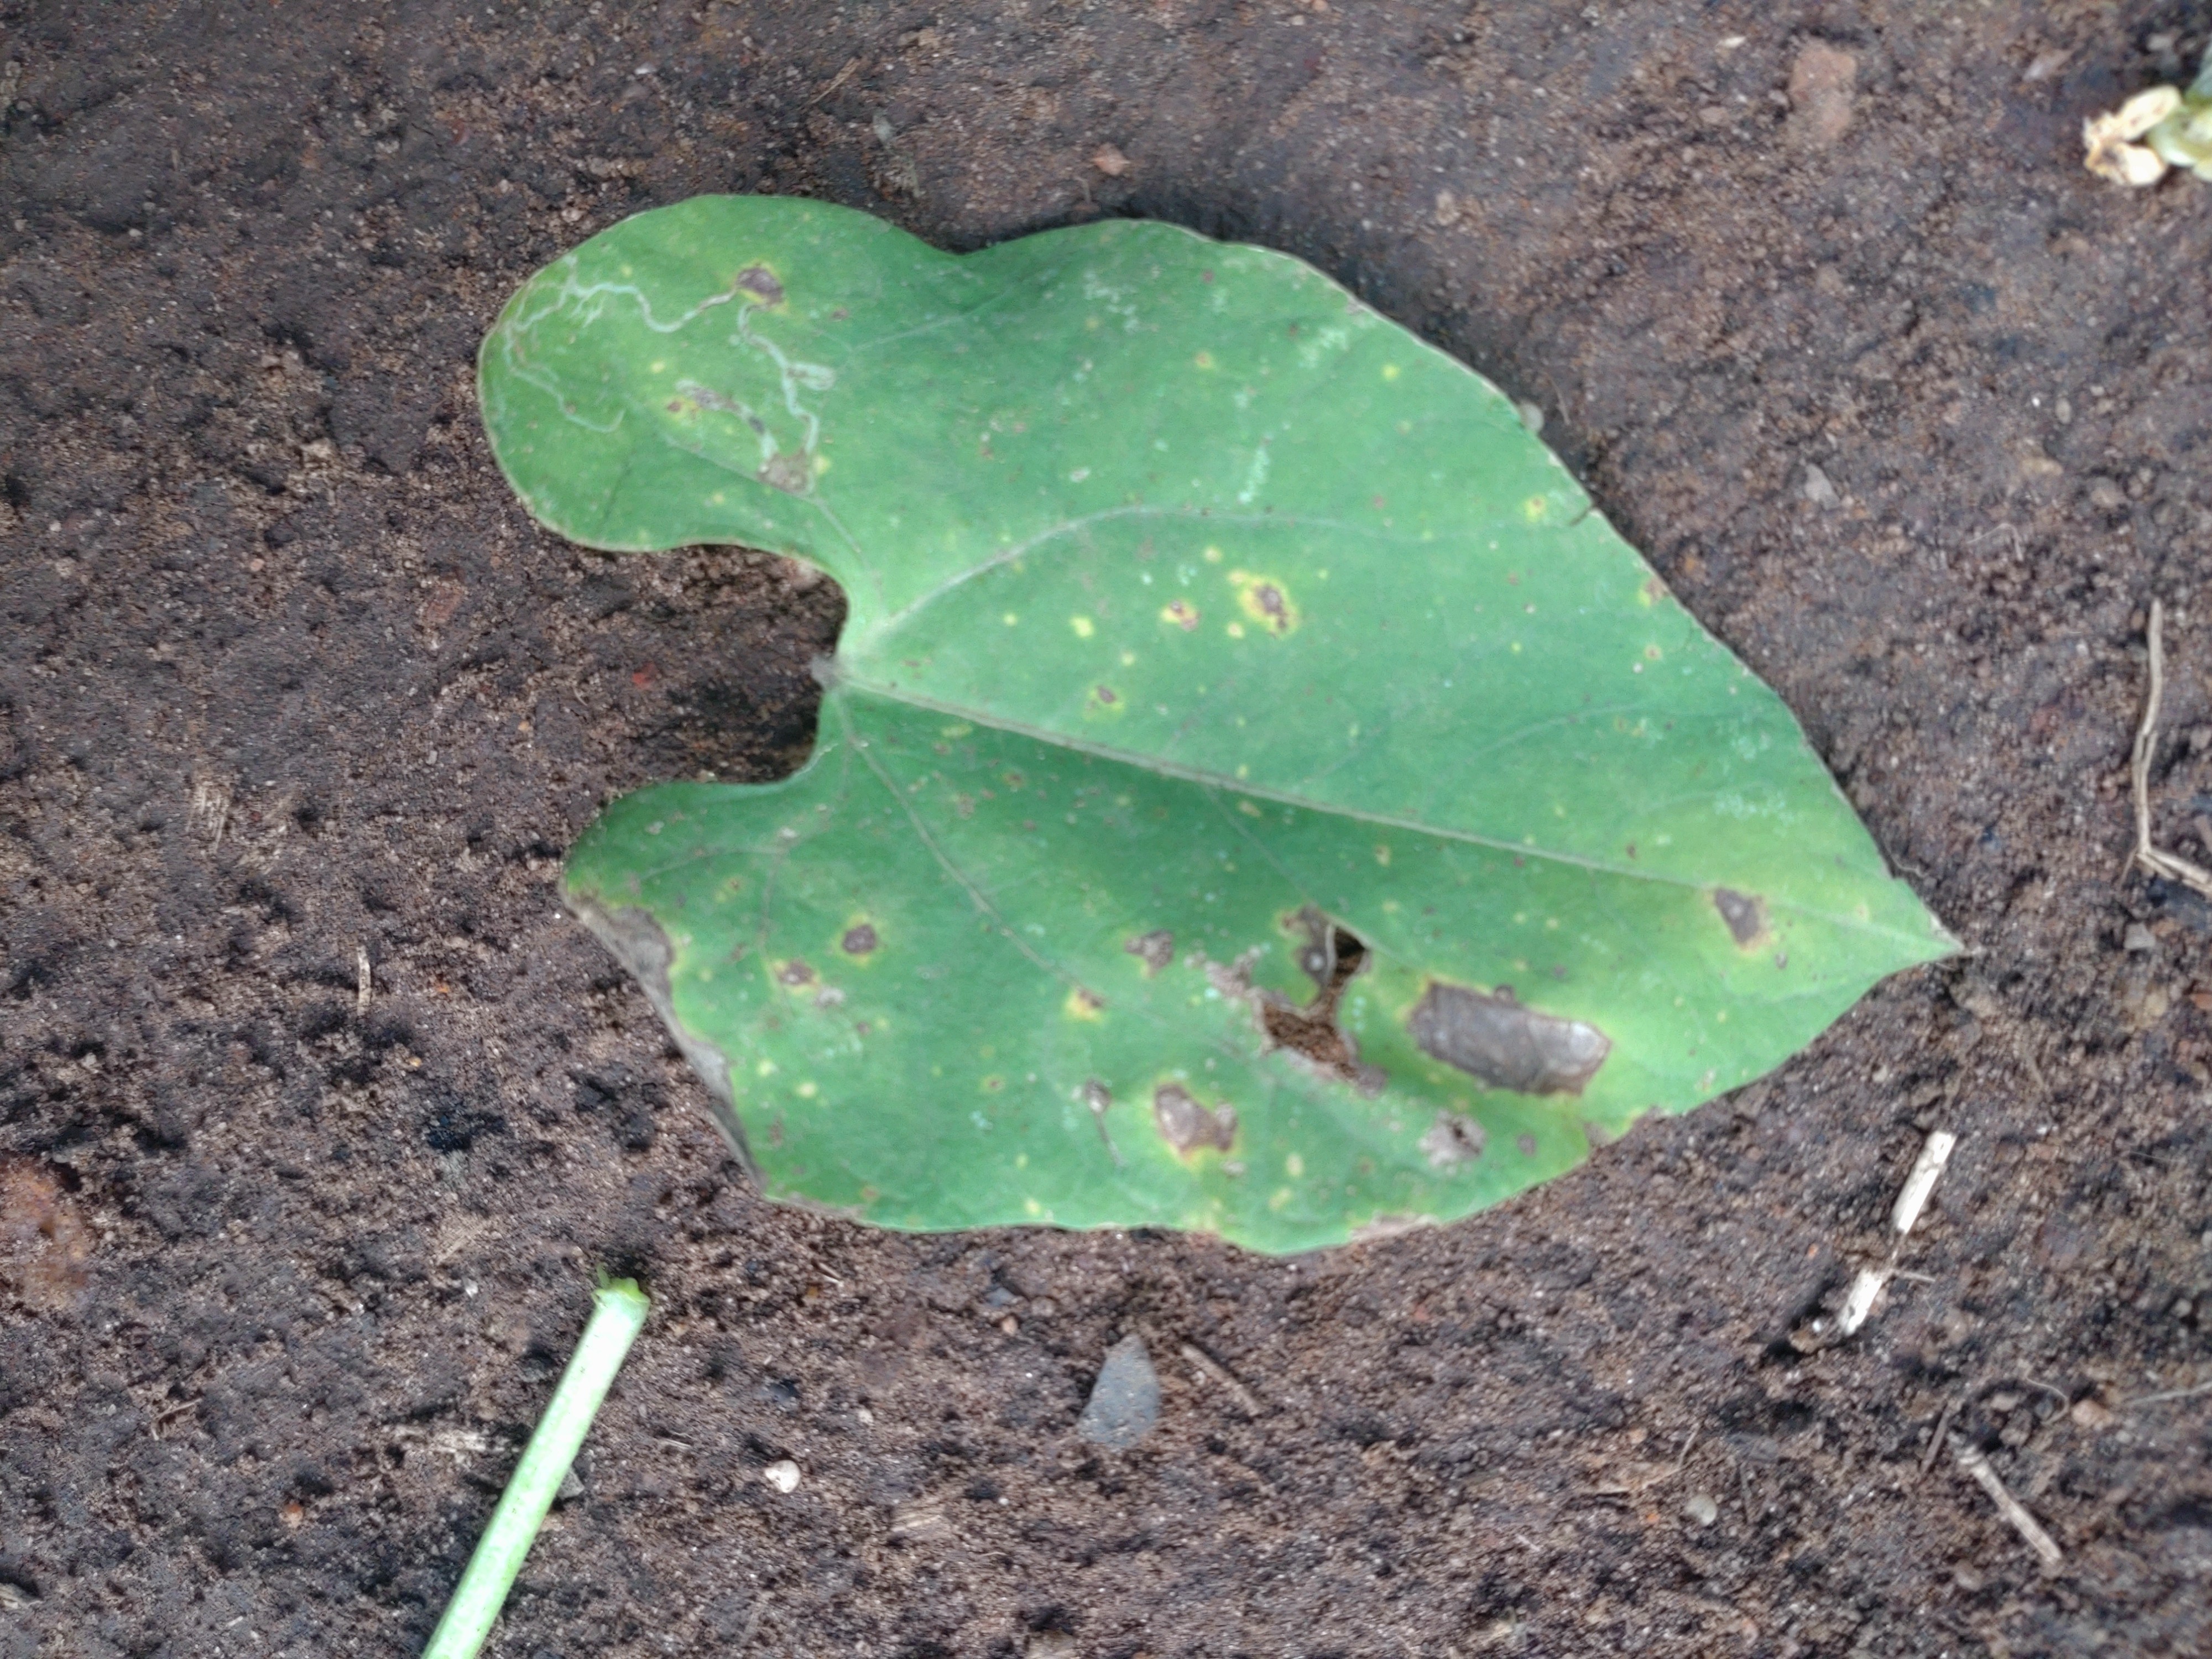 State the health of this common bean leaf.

rust
